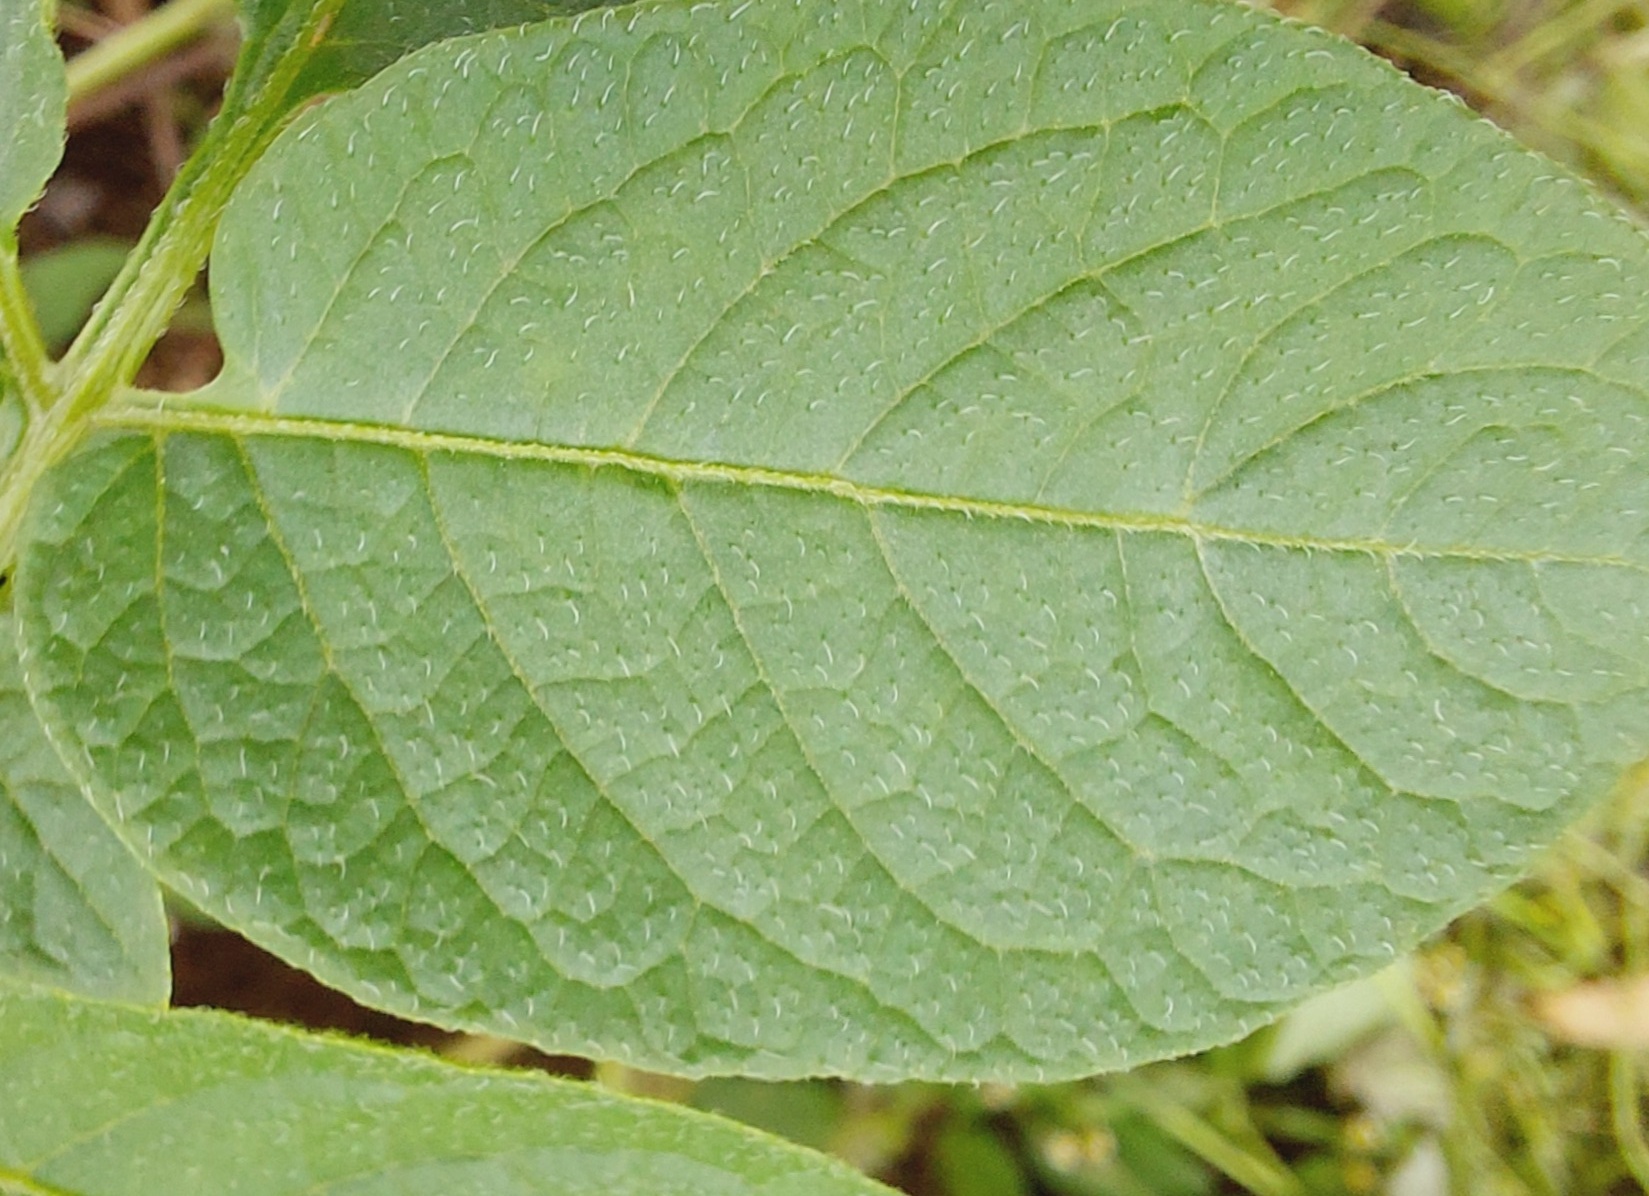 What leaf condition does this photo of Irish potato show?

healthy
